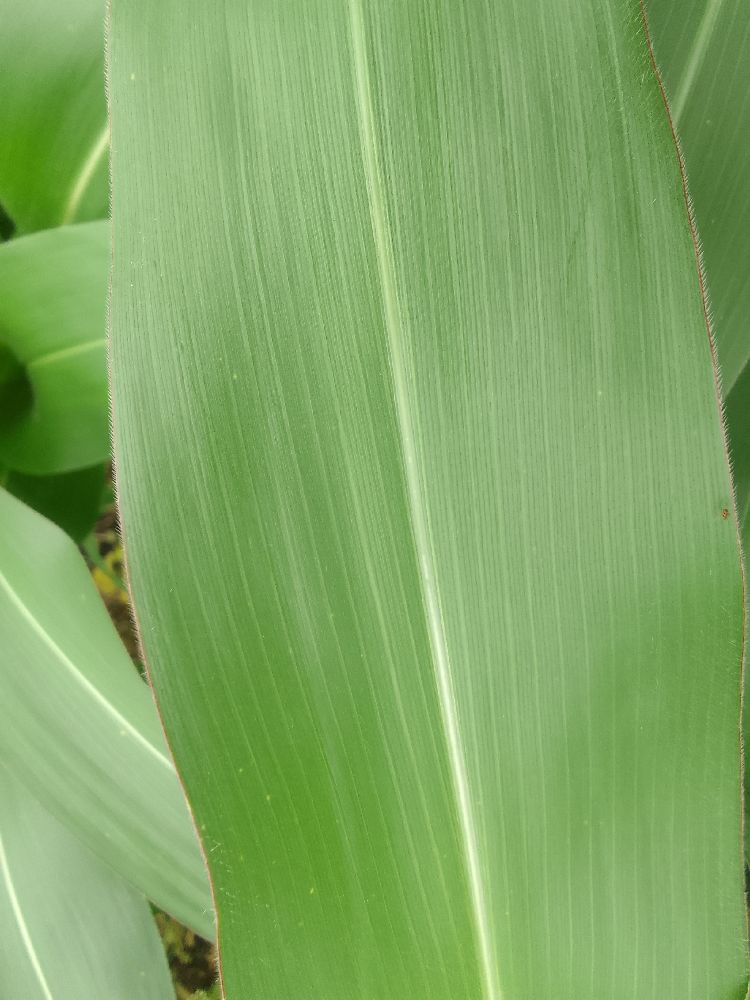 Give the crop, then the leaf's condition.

maize, healthy
